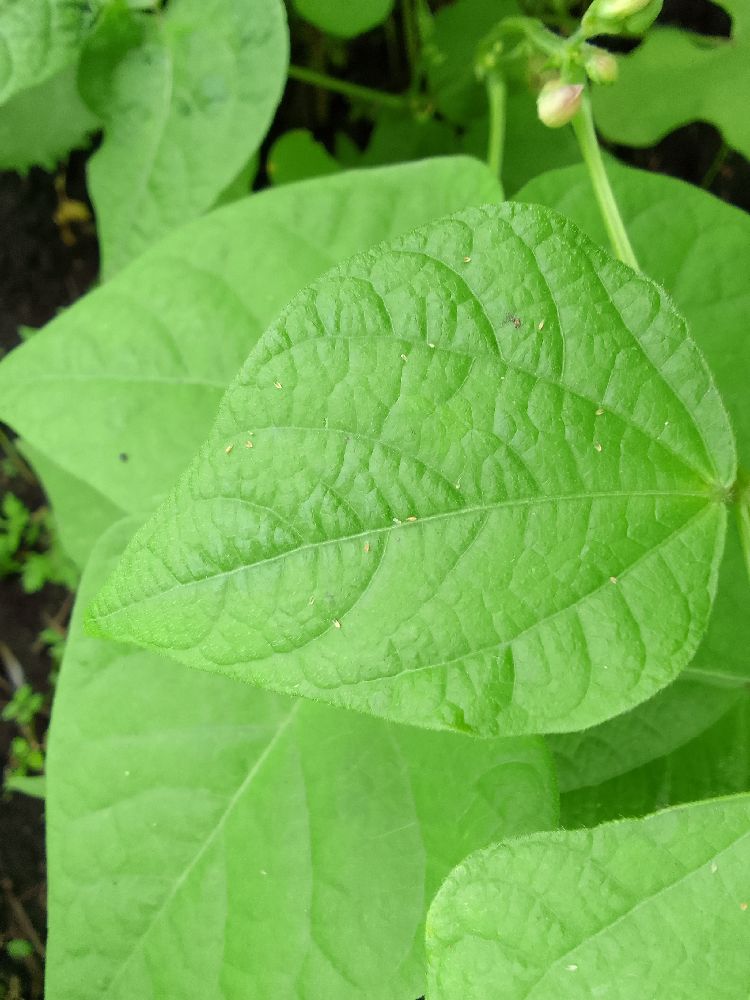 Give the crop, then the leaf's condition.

common bean, healthy
